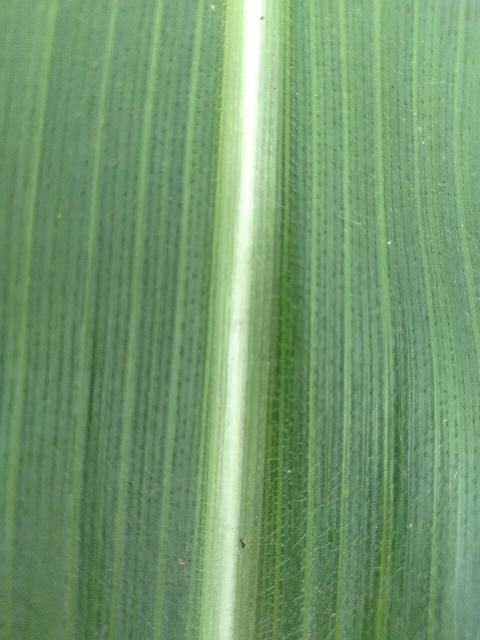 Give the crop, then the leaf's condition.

maize, healthy
